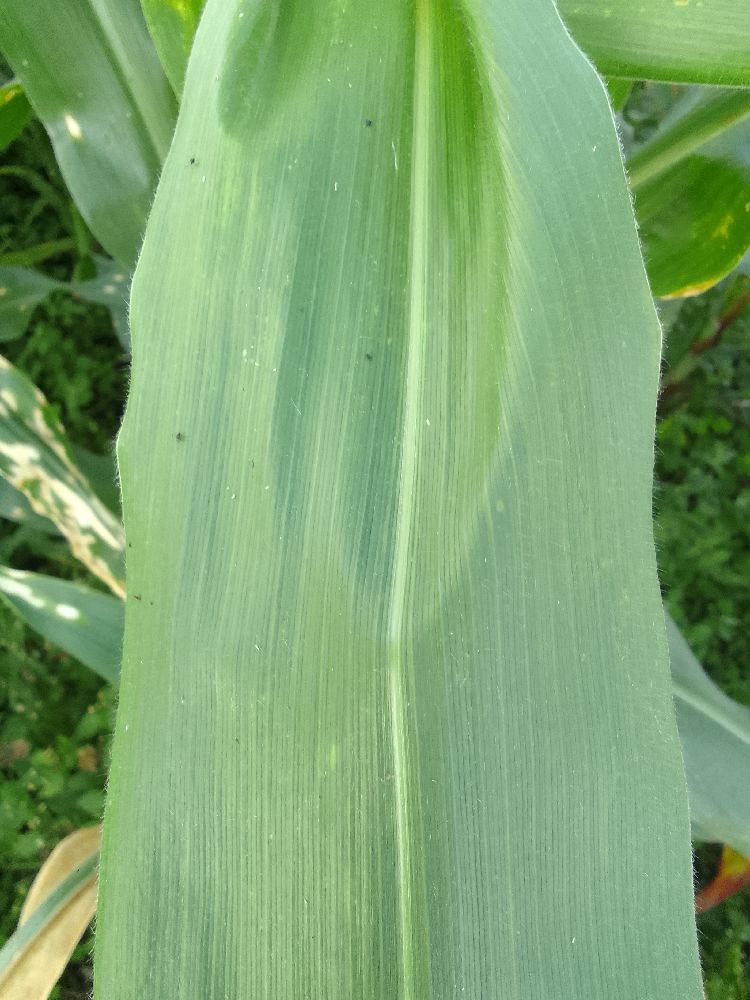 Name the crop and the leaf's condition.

maize, healthy
